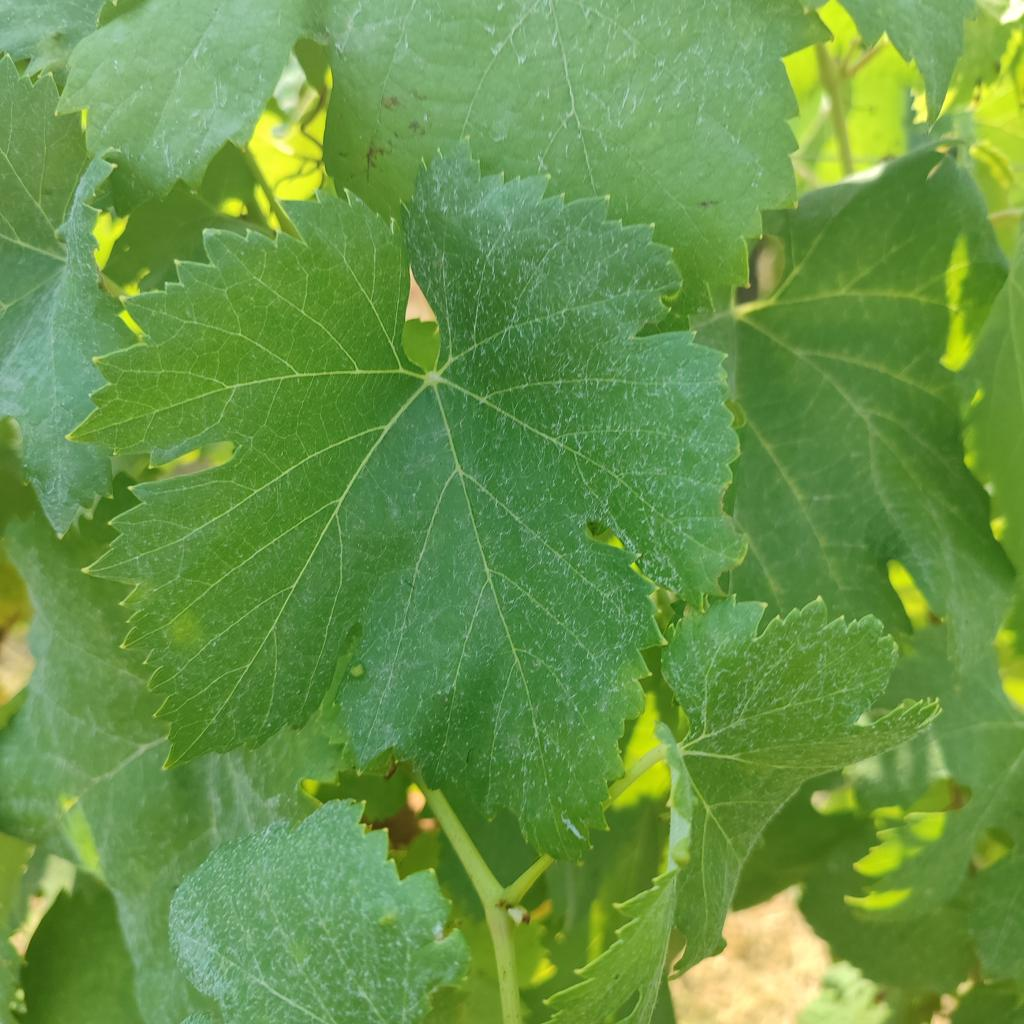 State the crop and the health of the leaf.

grapevine, healthy
